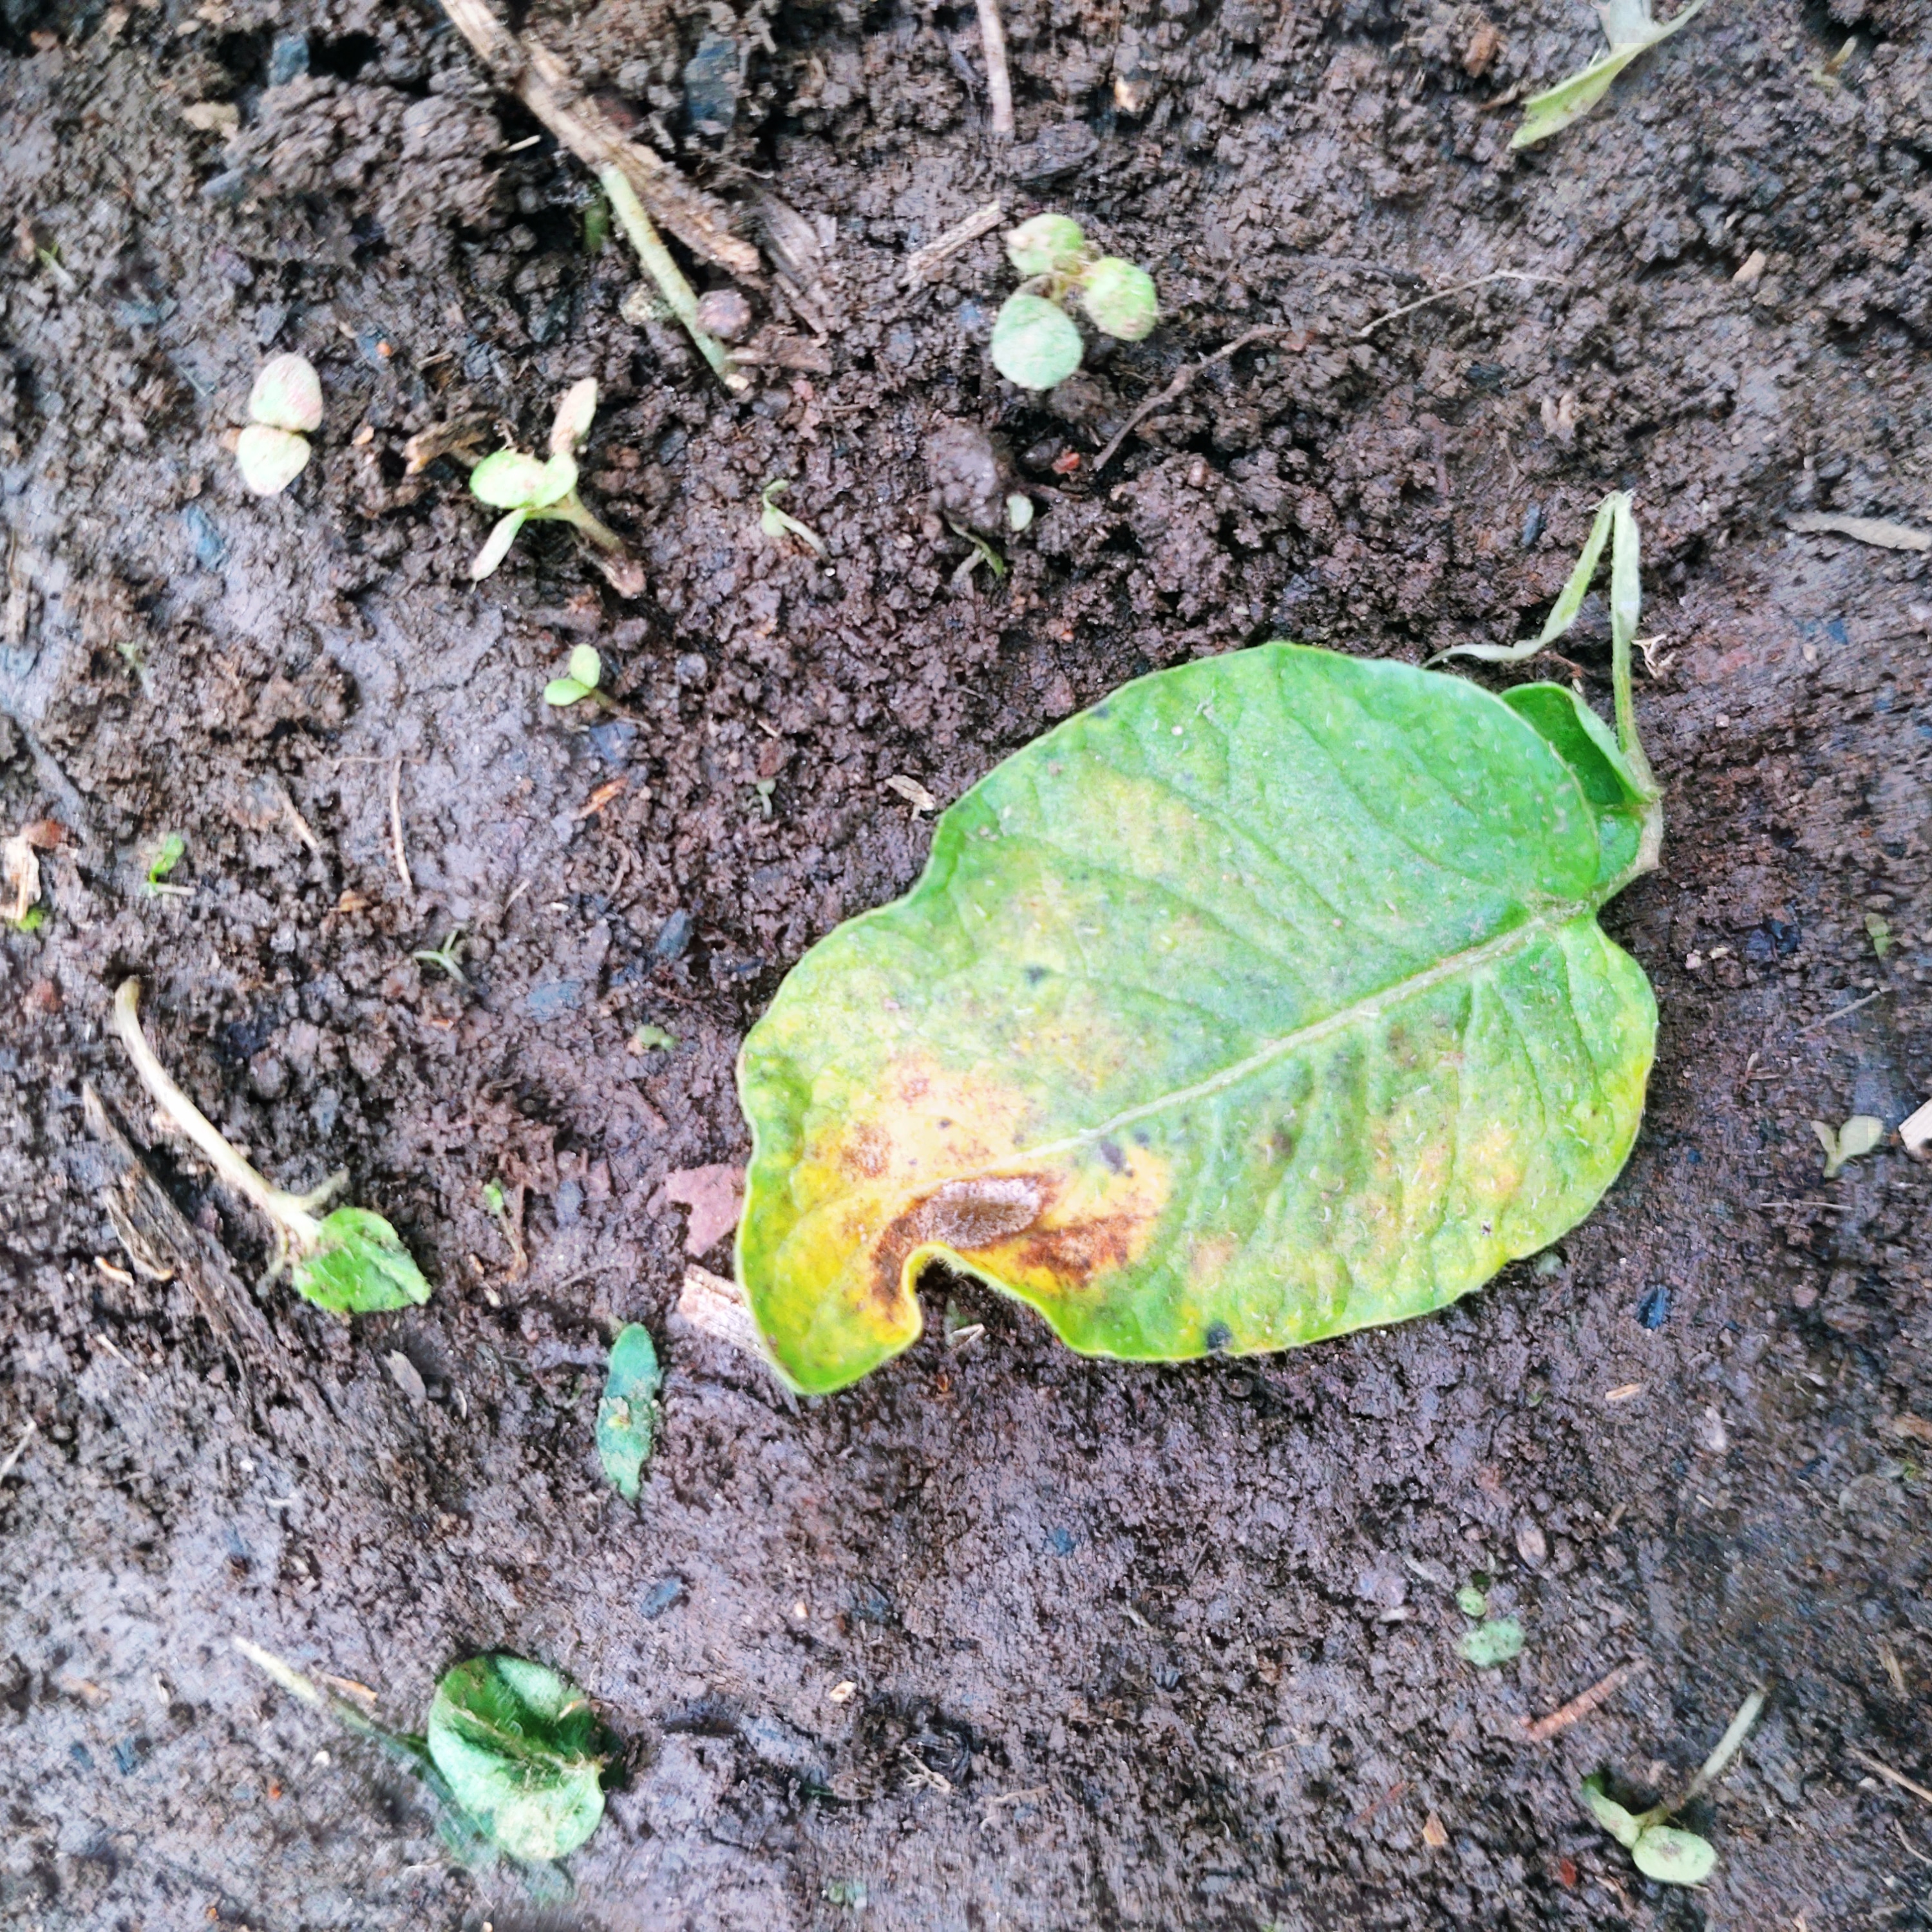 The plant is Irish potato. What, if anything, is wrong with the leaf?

late blight
